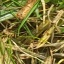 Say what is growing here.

grass
